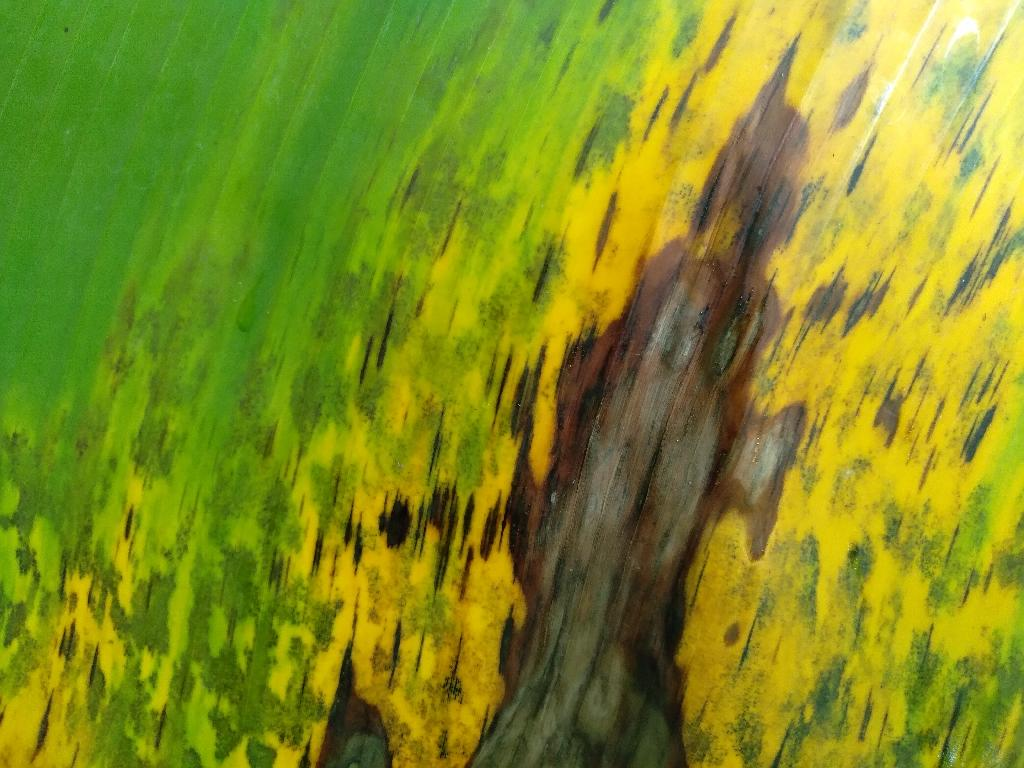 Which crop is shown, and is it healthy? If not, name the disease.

banana, black sigatoka
